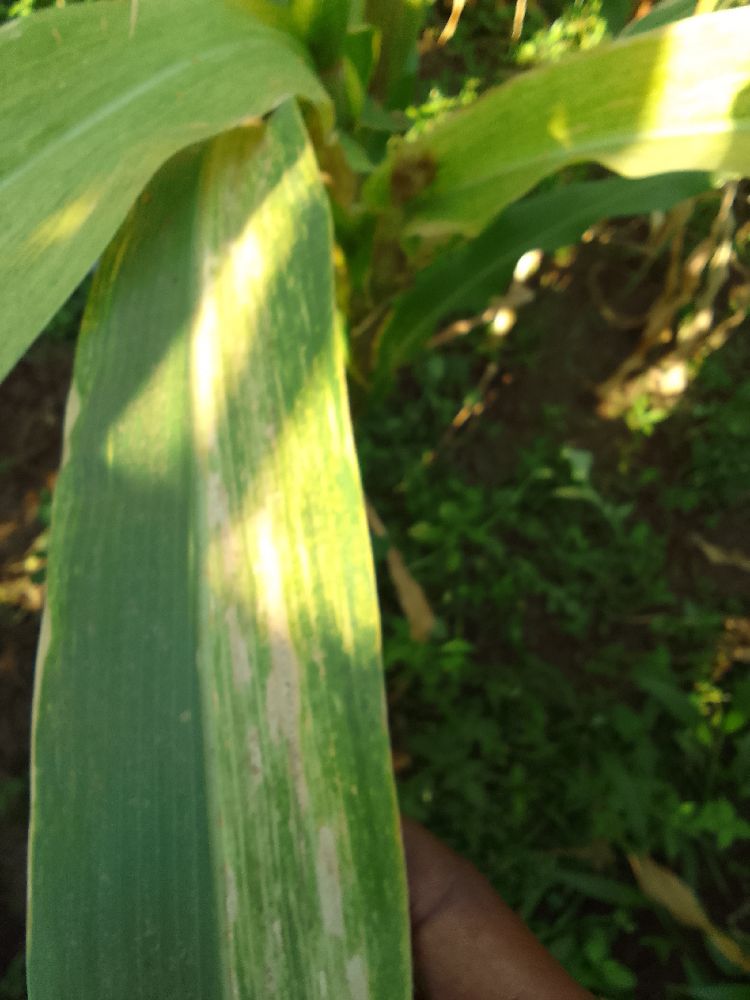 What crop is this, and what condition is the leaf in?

maize, maize lethal necrosis
